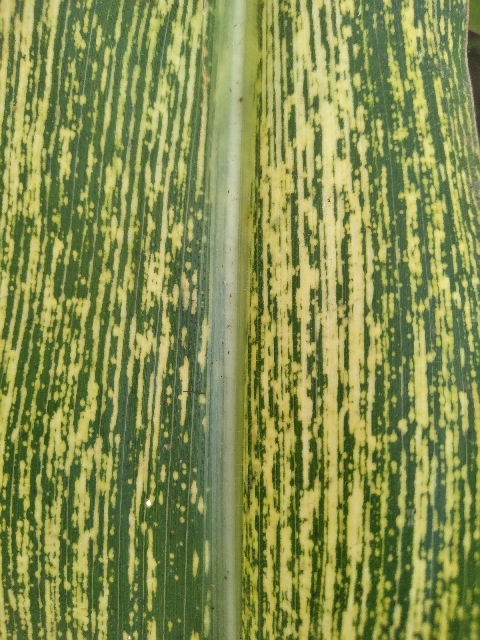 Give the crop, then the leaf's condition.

maize, maize streak virus
